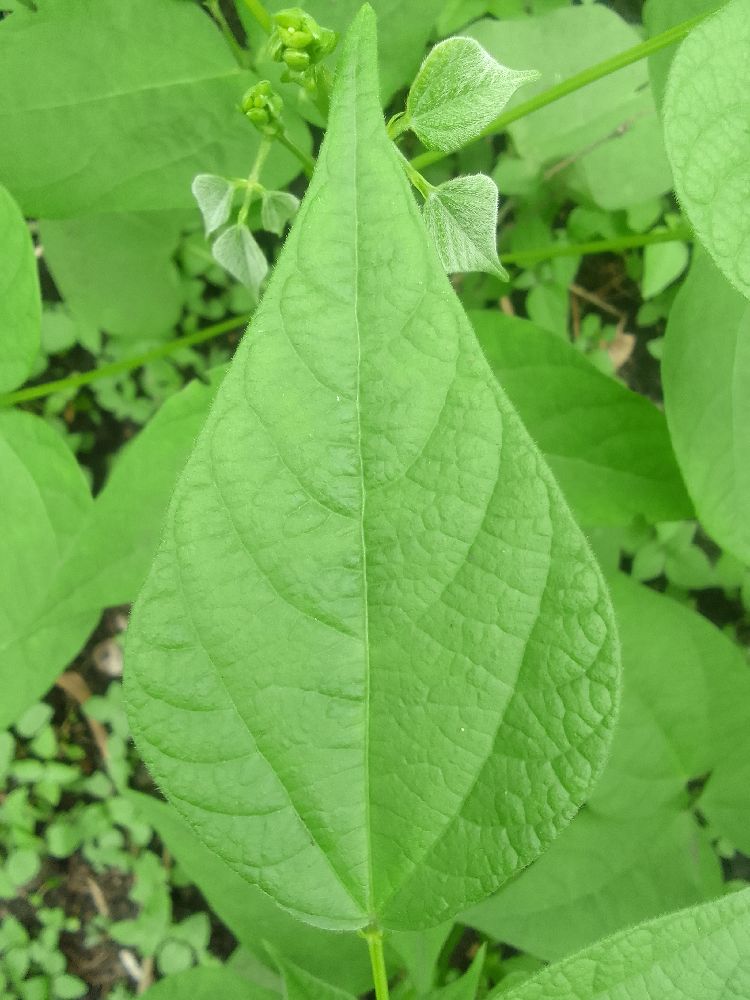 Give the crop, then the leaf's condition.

common bean, healthy
